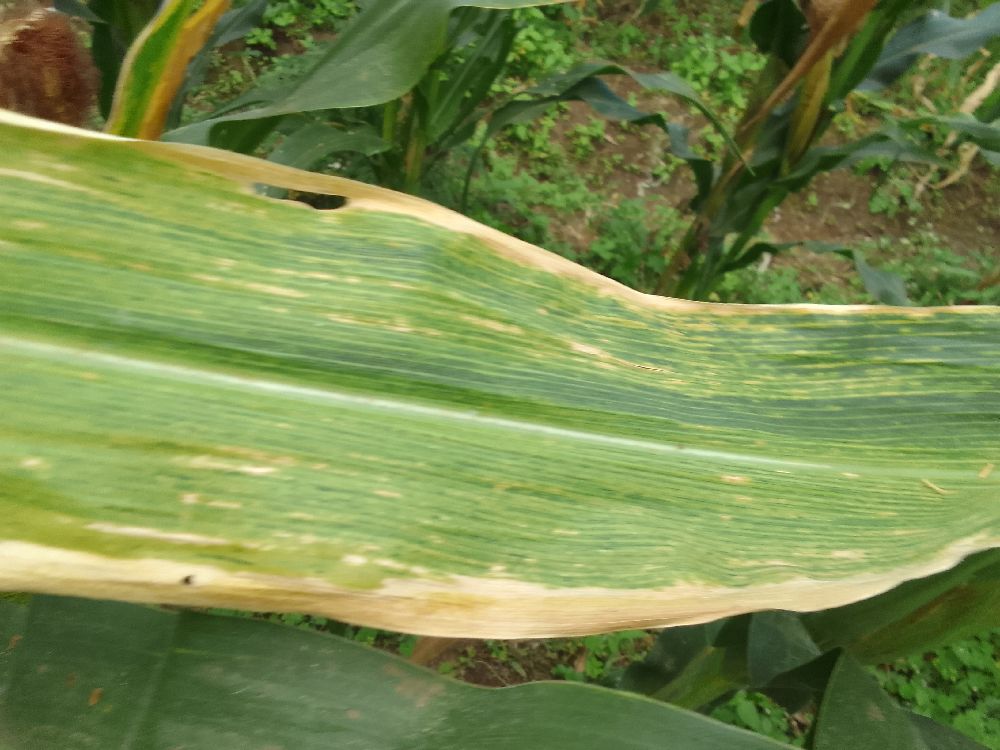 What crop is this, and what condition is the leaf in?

maize, maize lethal necrosis
